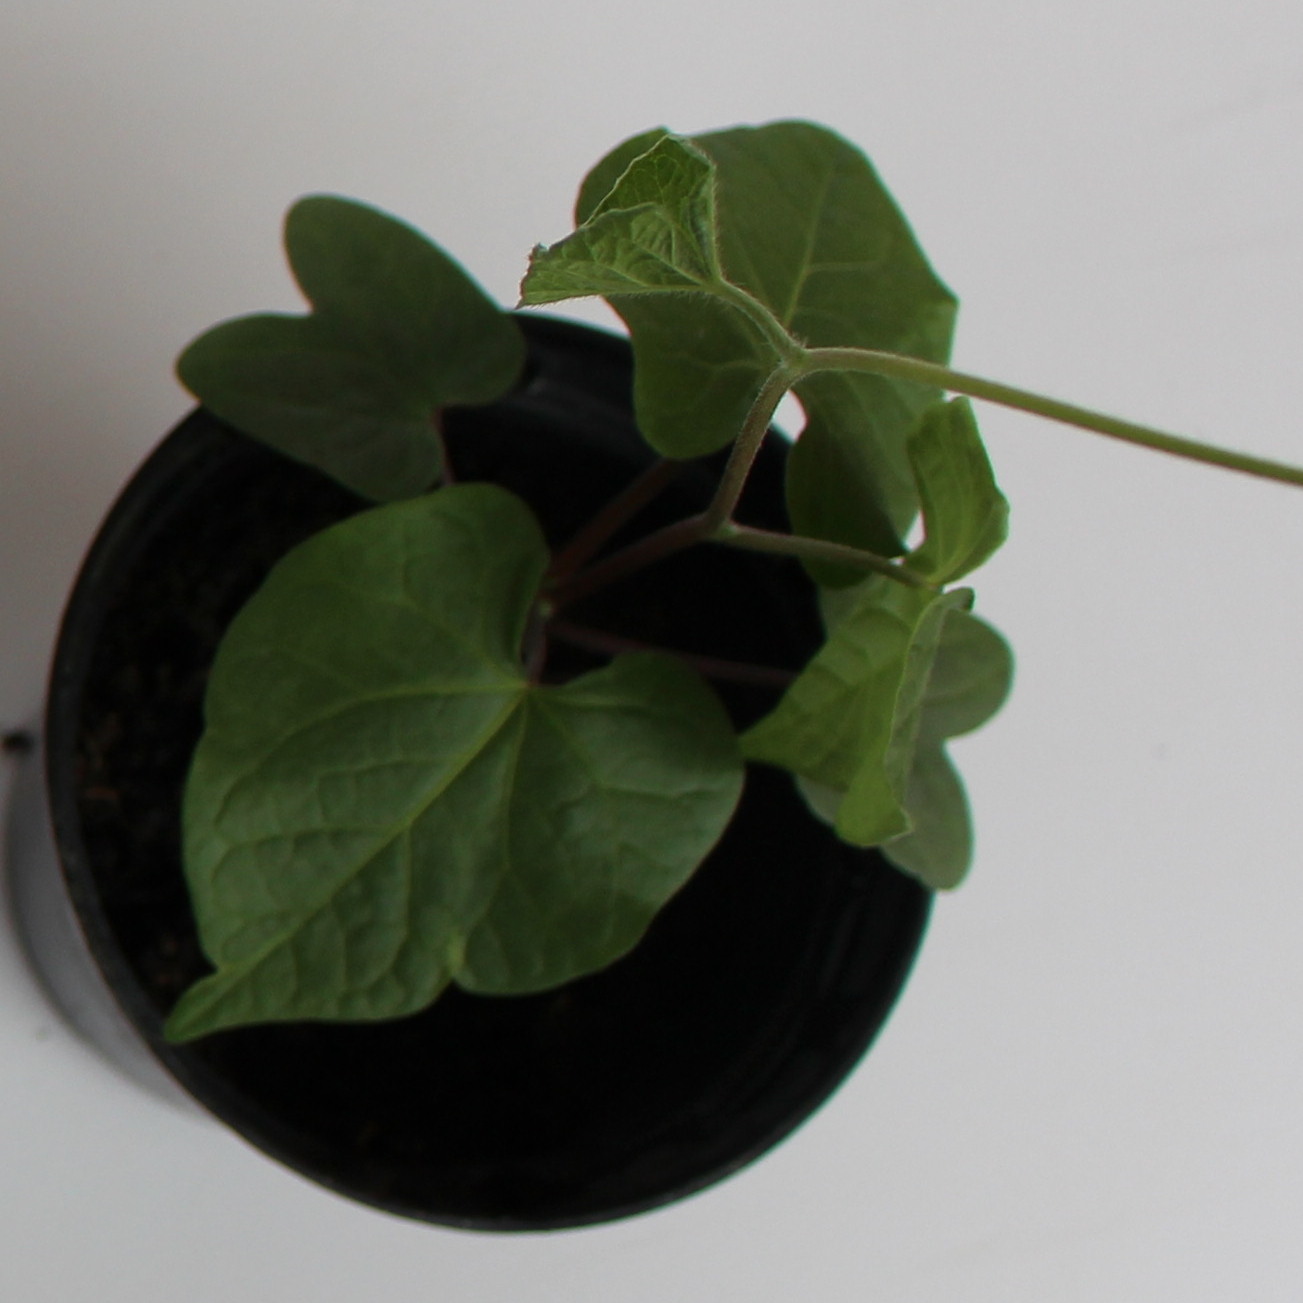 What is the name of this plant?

Convolvulus arvensis
